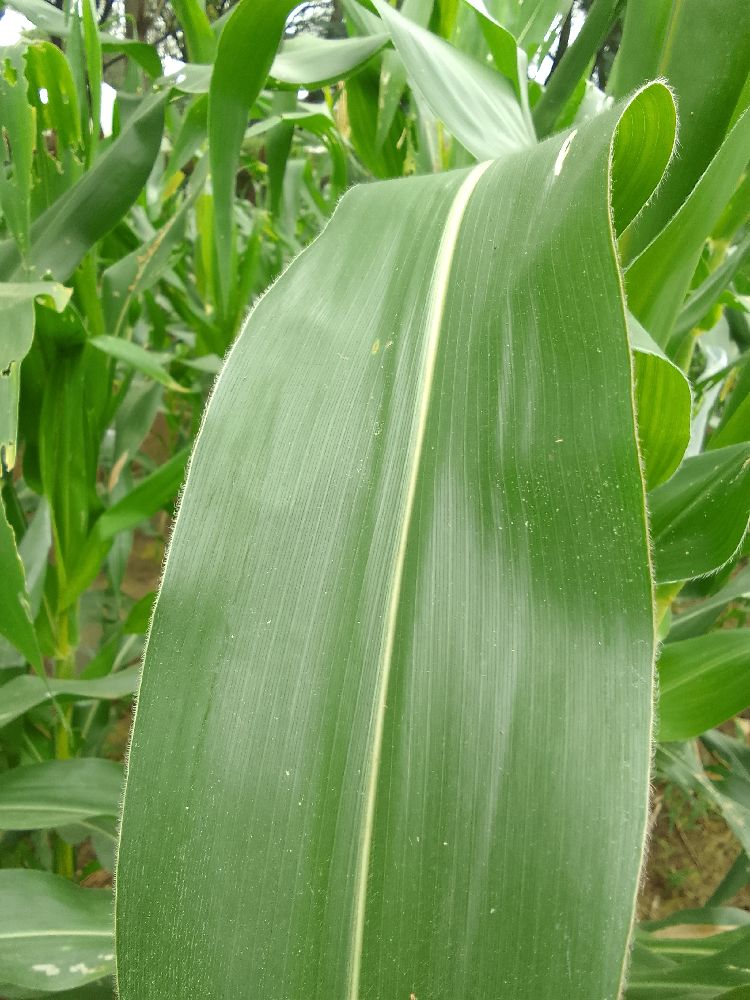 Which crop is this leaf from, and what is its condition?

maize, healthy
